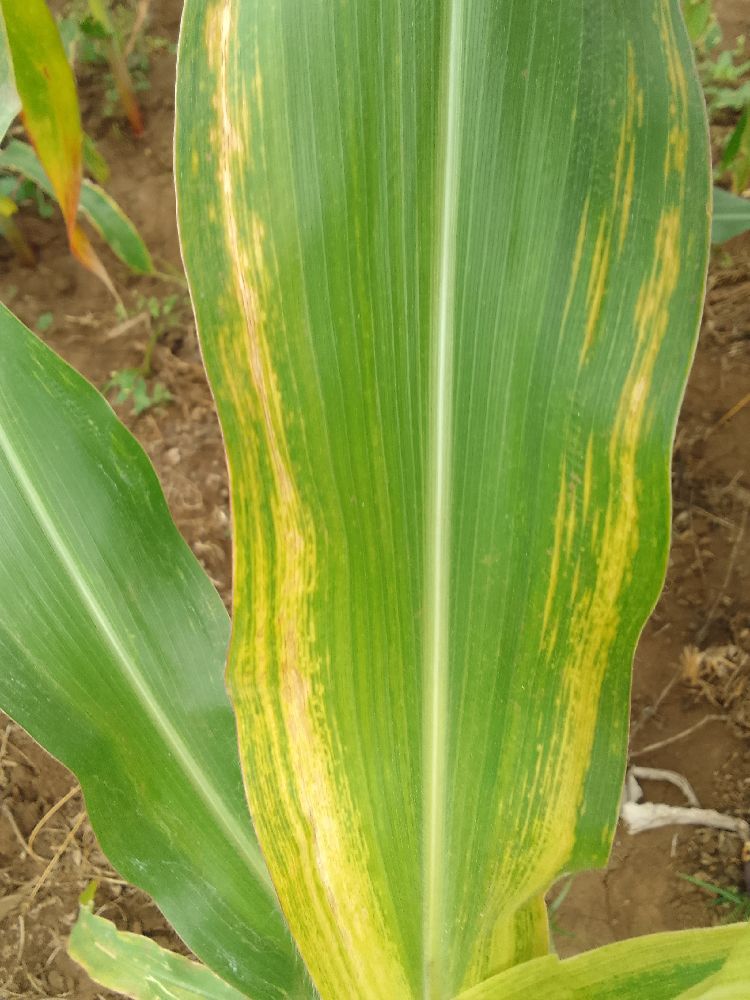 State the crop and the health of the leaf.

maize, maize lethal necrosis
